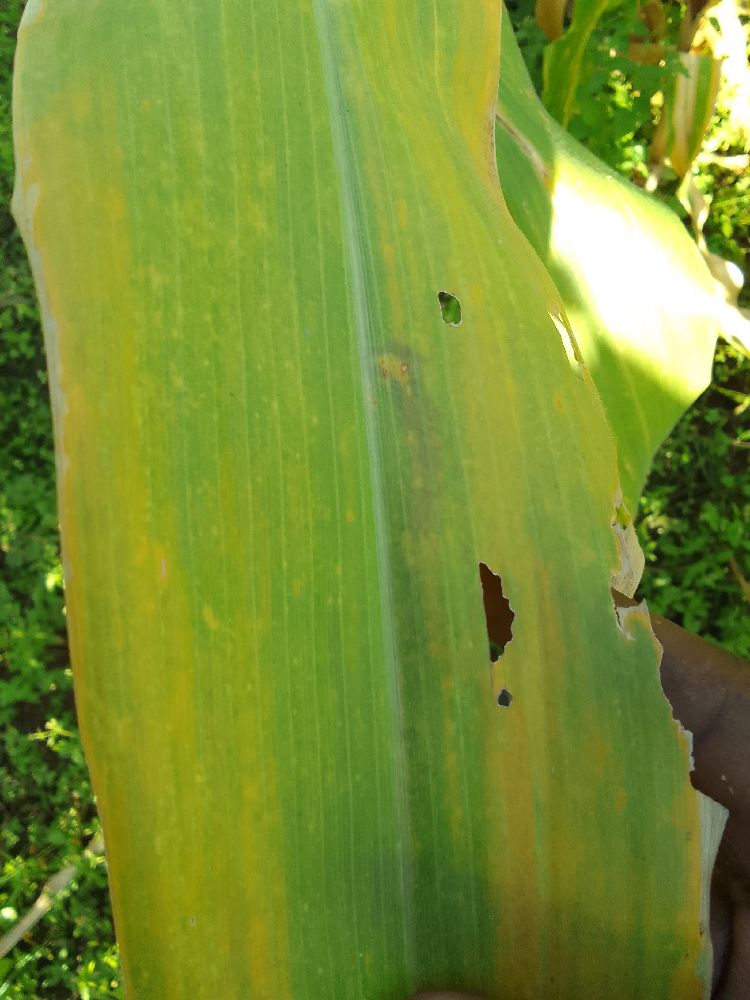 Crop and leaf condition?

maize, maize lethal necrosis
